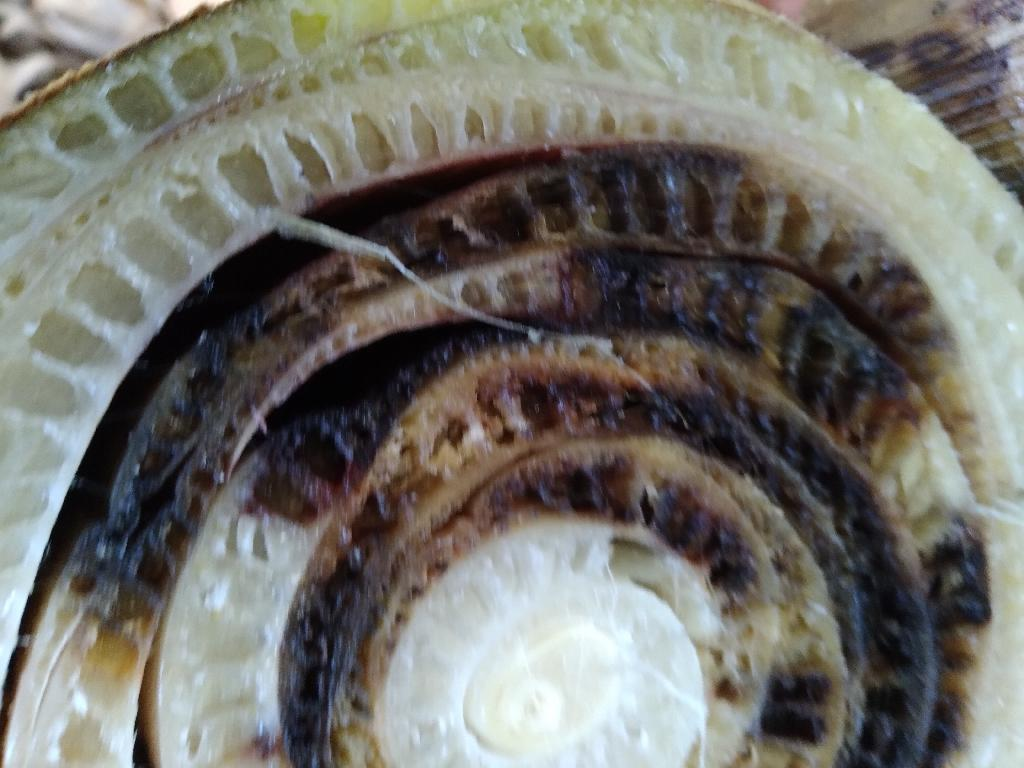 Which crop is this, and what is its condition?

banana, fusarium wilt race 1
